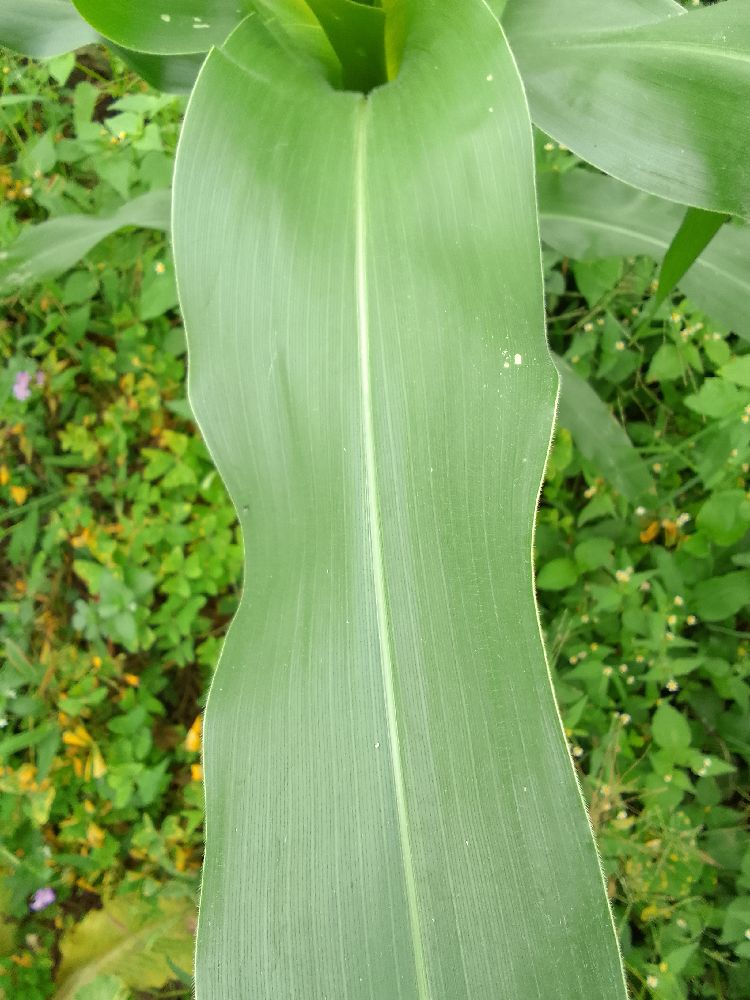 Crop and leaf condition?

maize, healthy
